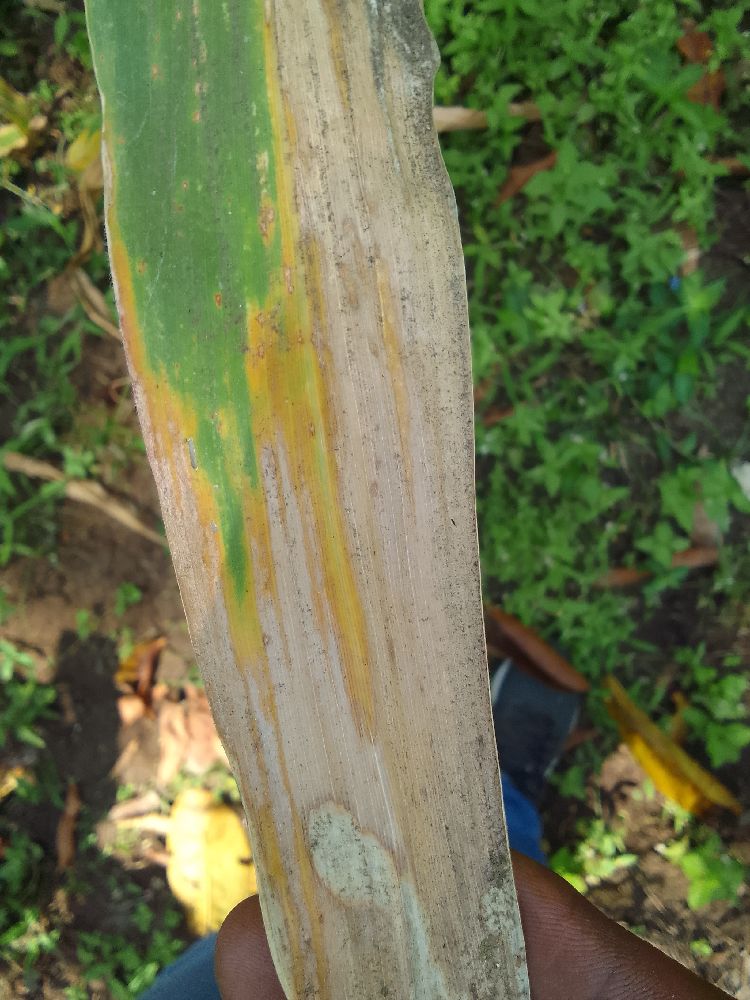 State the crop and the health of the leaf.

maize, maize lethal necrosis
